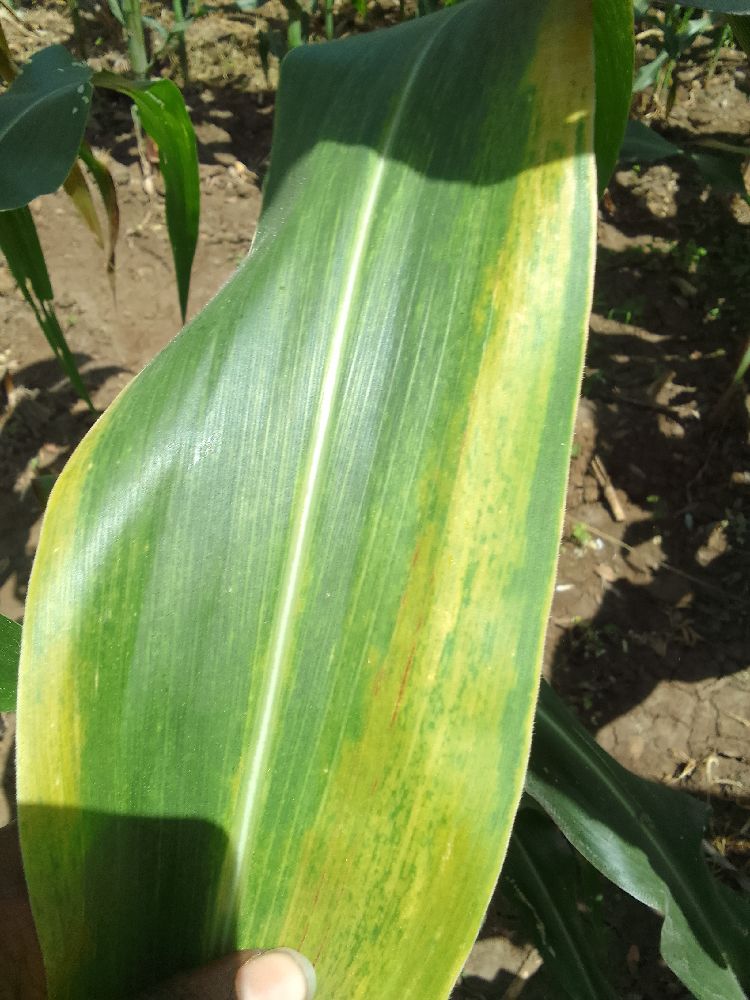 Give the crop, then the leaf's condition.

maize, maize lethal necrosis
